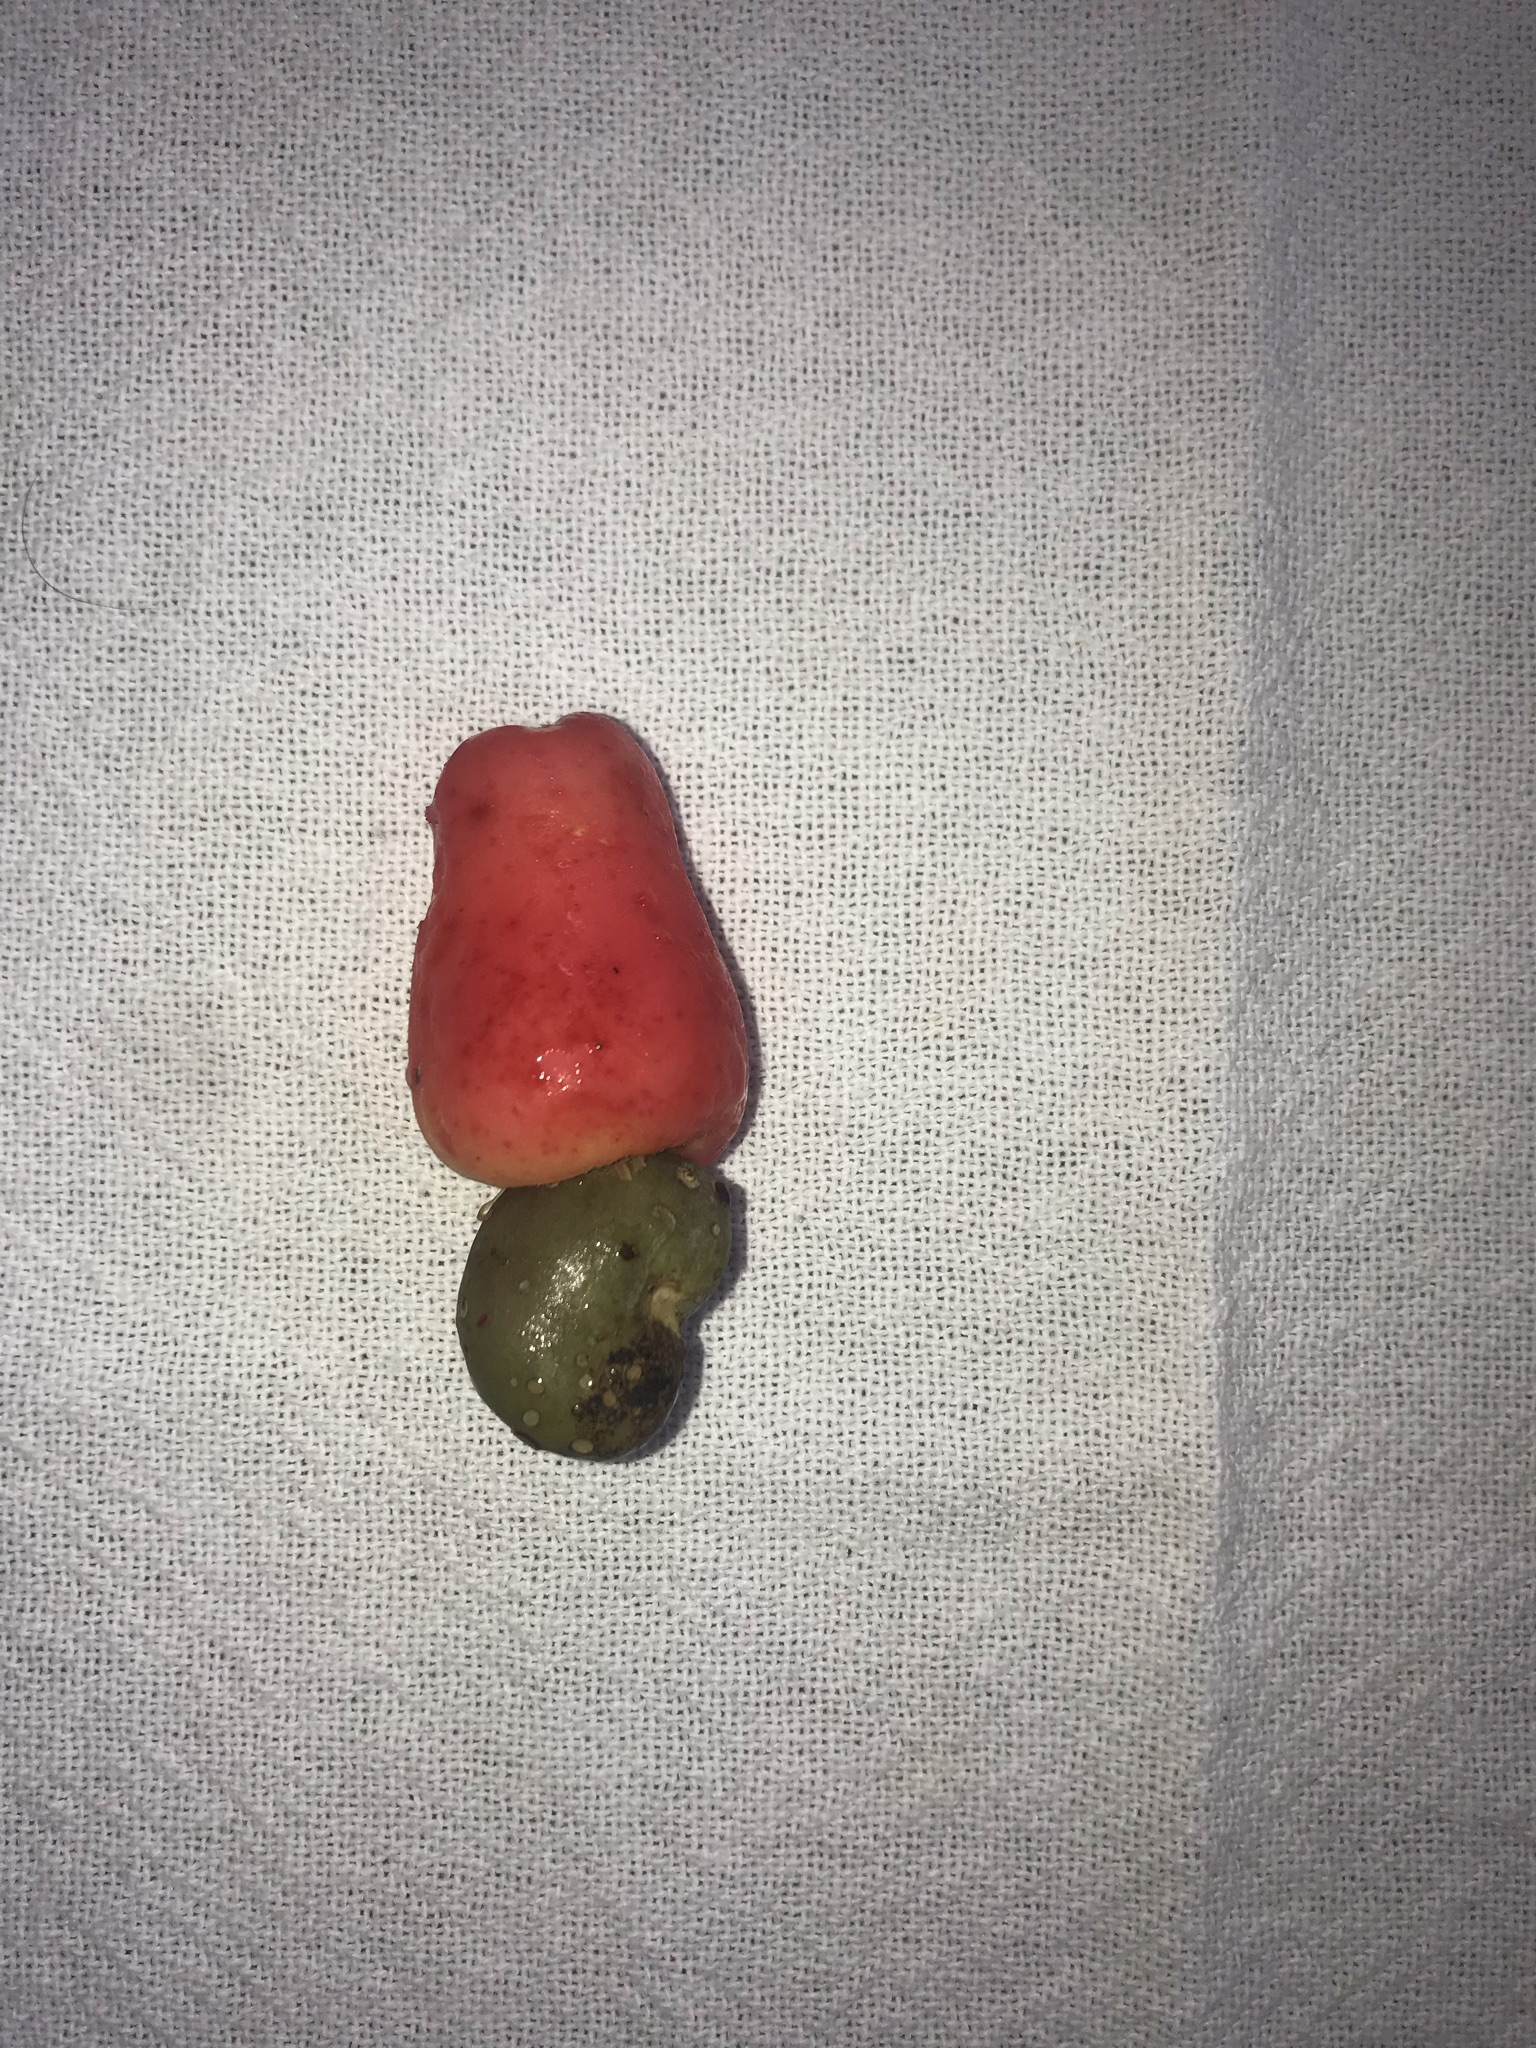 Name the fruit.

caju vermelho
